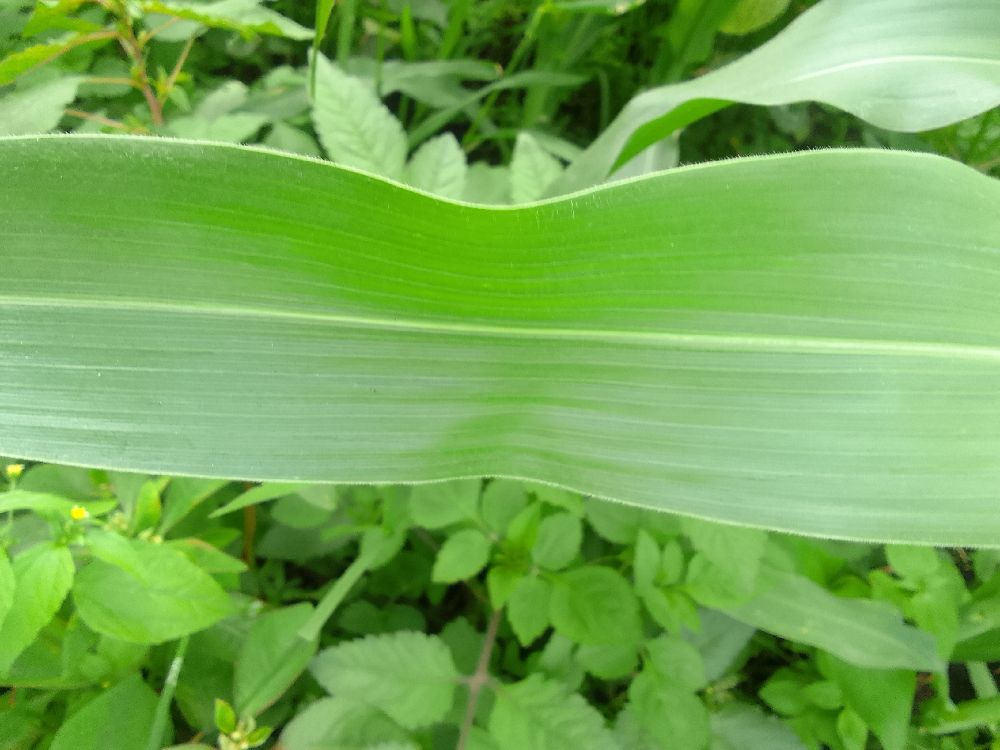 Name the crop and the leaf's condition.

maize, healthy
